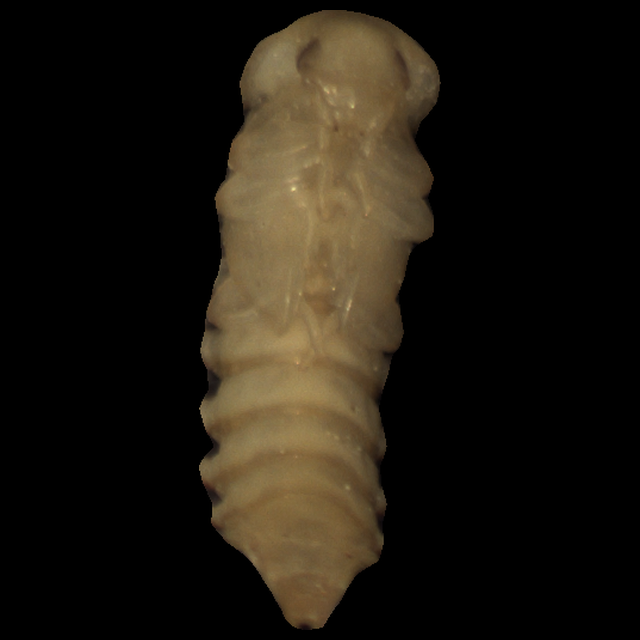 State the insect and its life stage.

mealworm pupa
